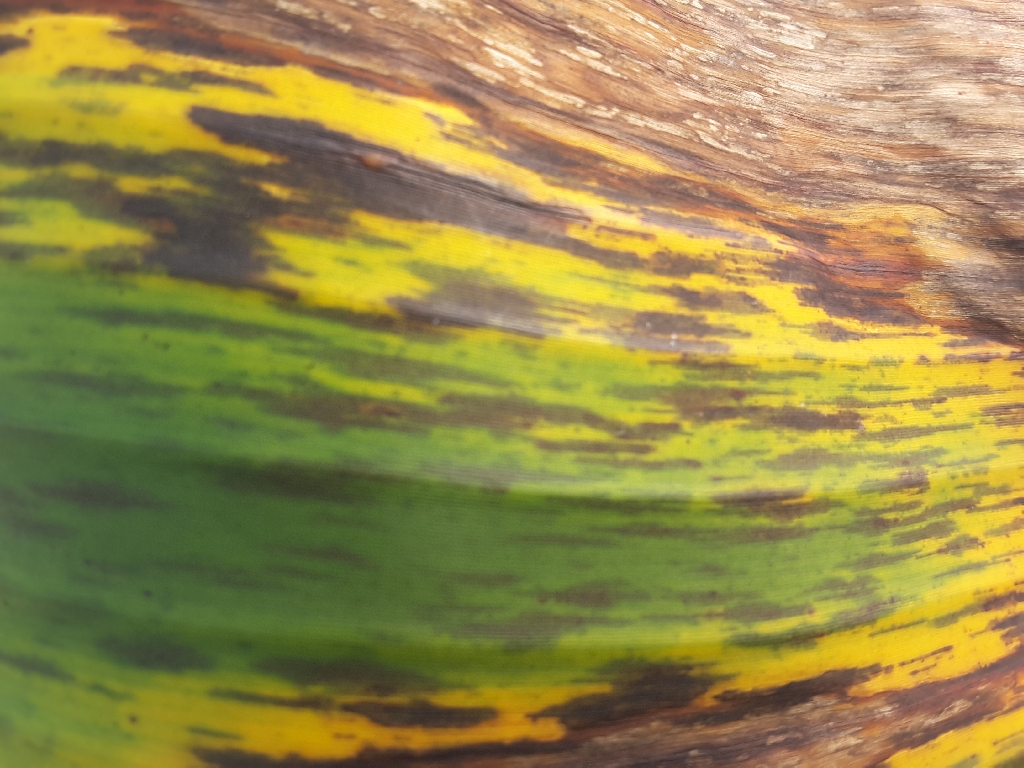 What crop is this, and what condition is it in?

banana, black sigatoka
